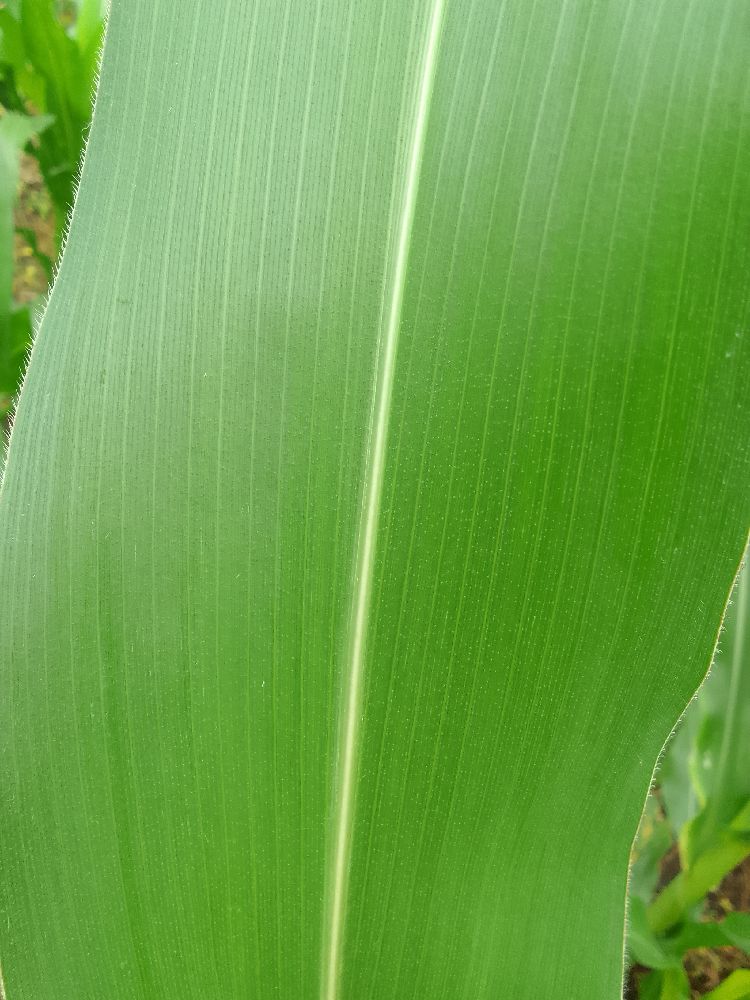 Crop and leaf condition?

maize, healthy
